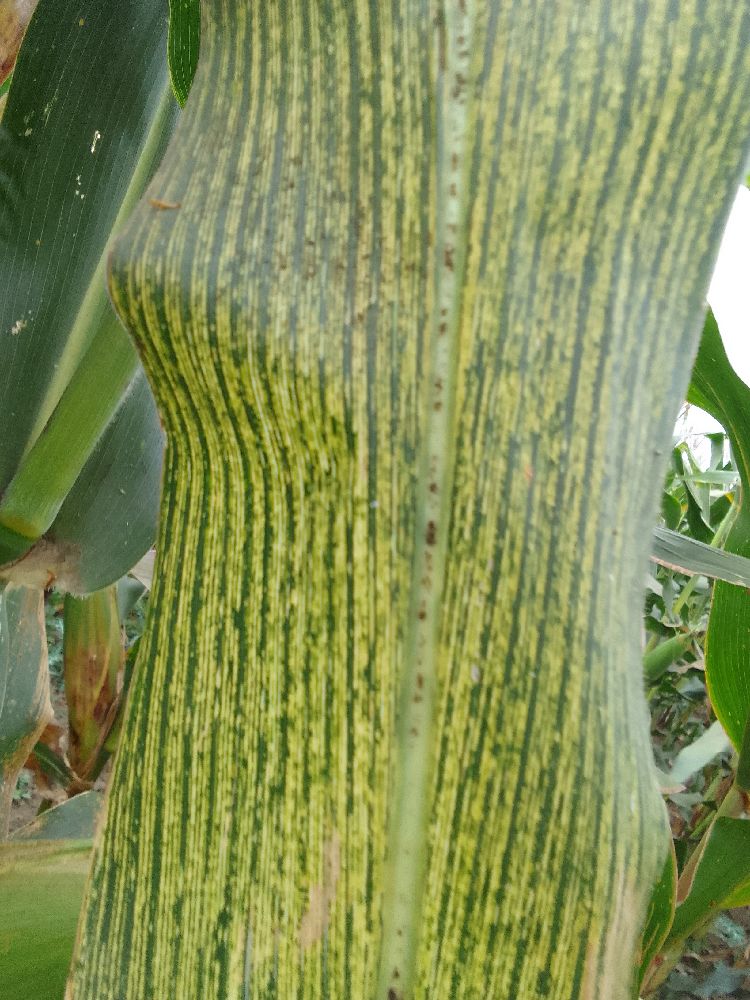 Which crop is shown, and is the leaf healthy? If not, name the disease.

maize, maize streak virus
